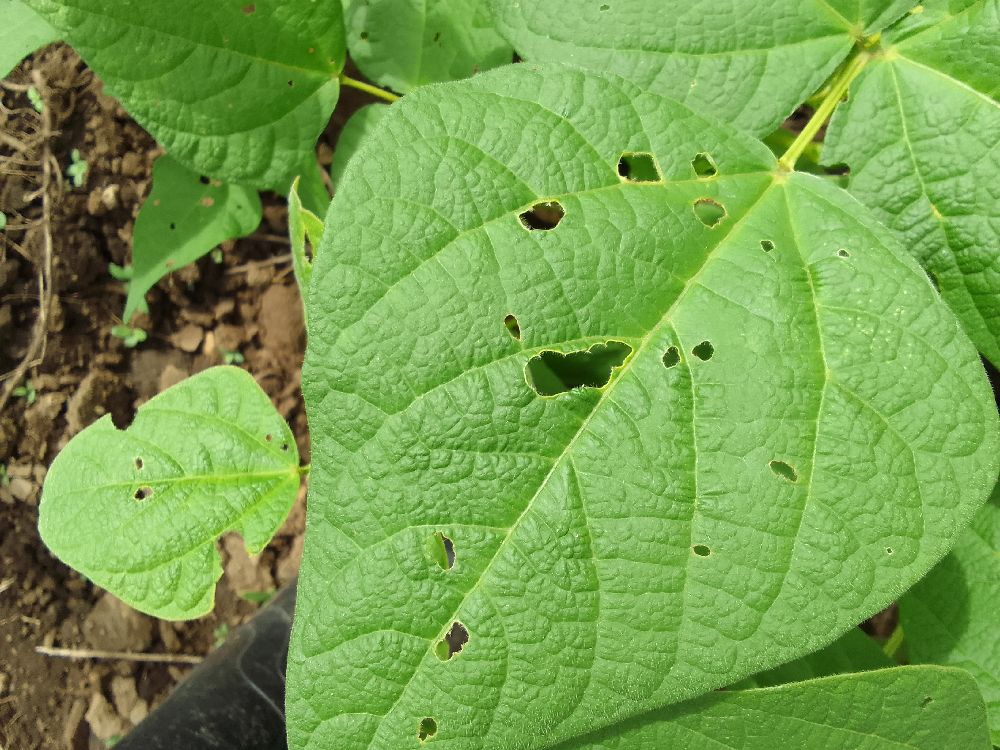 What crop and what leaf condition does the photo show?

common bean, healthy
